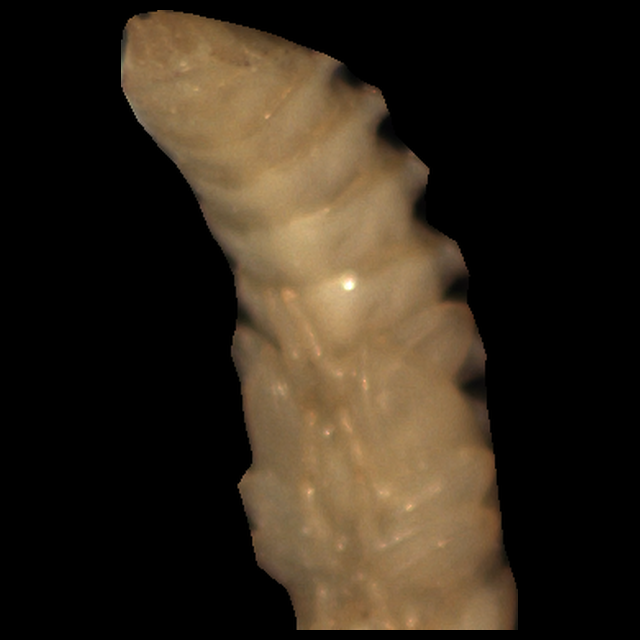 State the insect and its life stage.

mealworm pupa
